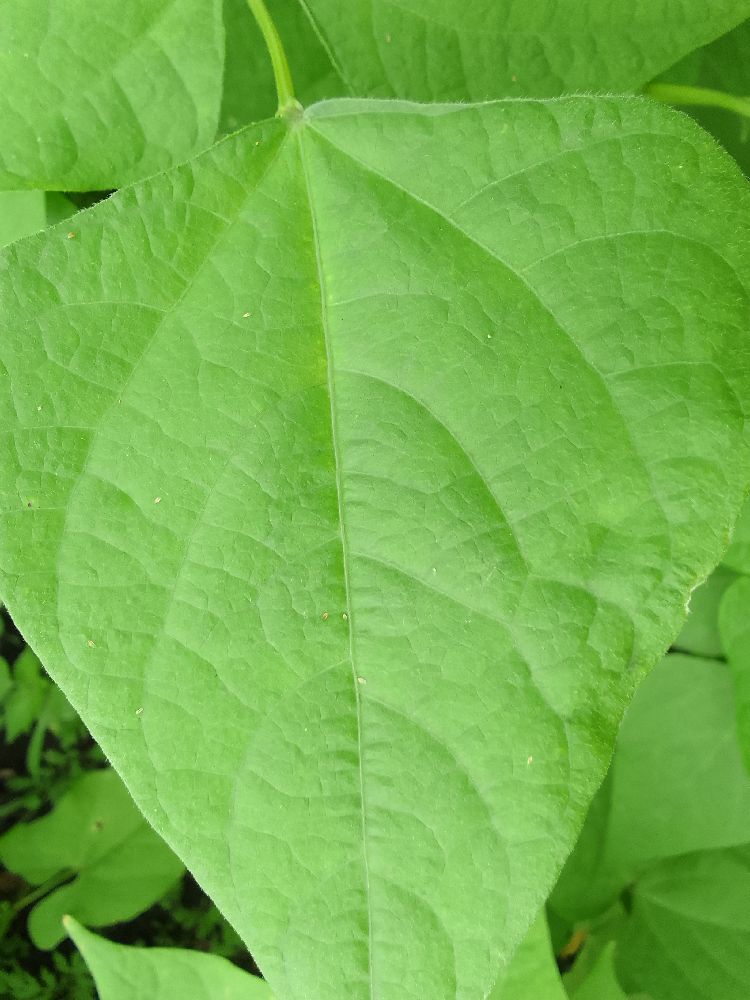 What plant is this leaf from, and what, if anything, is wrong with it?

common bean, healthy
